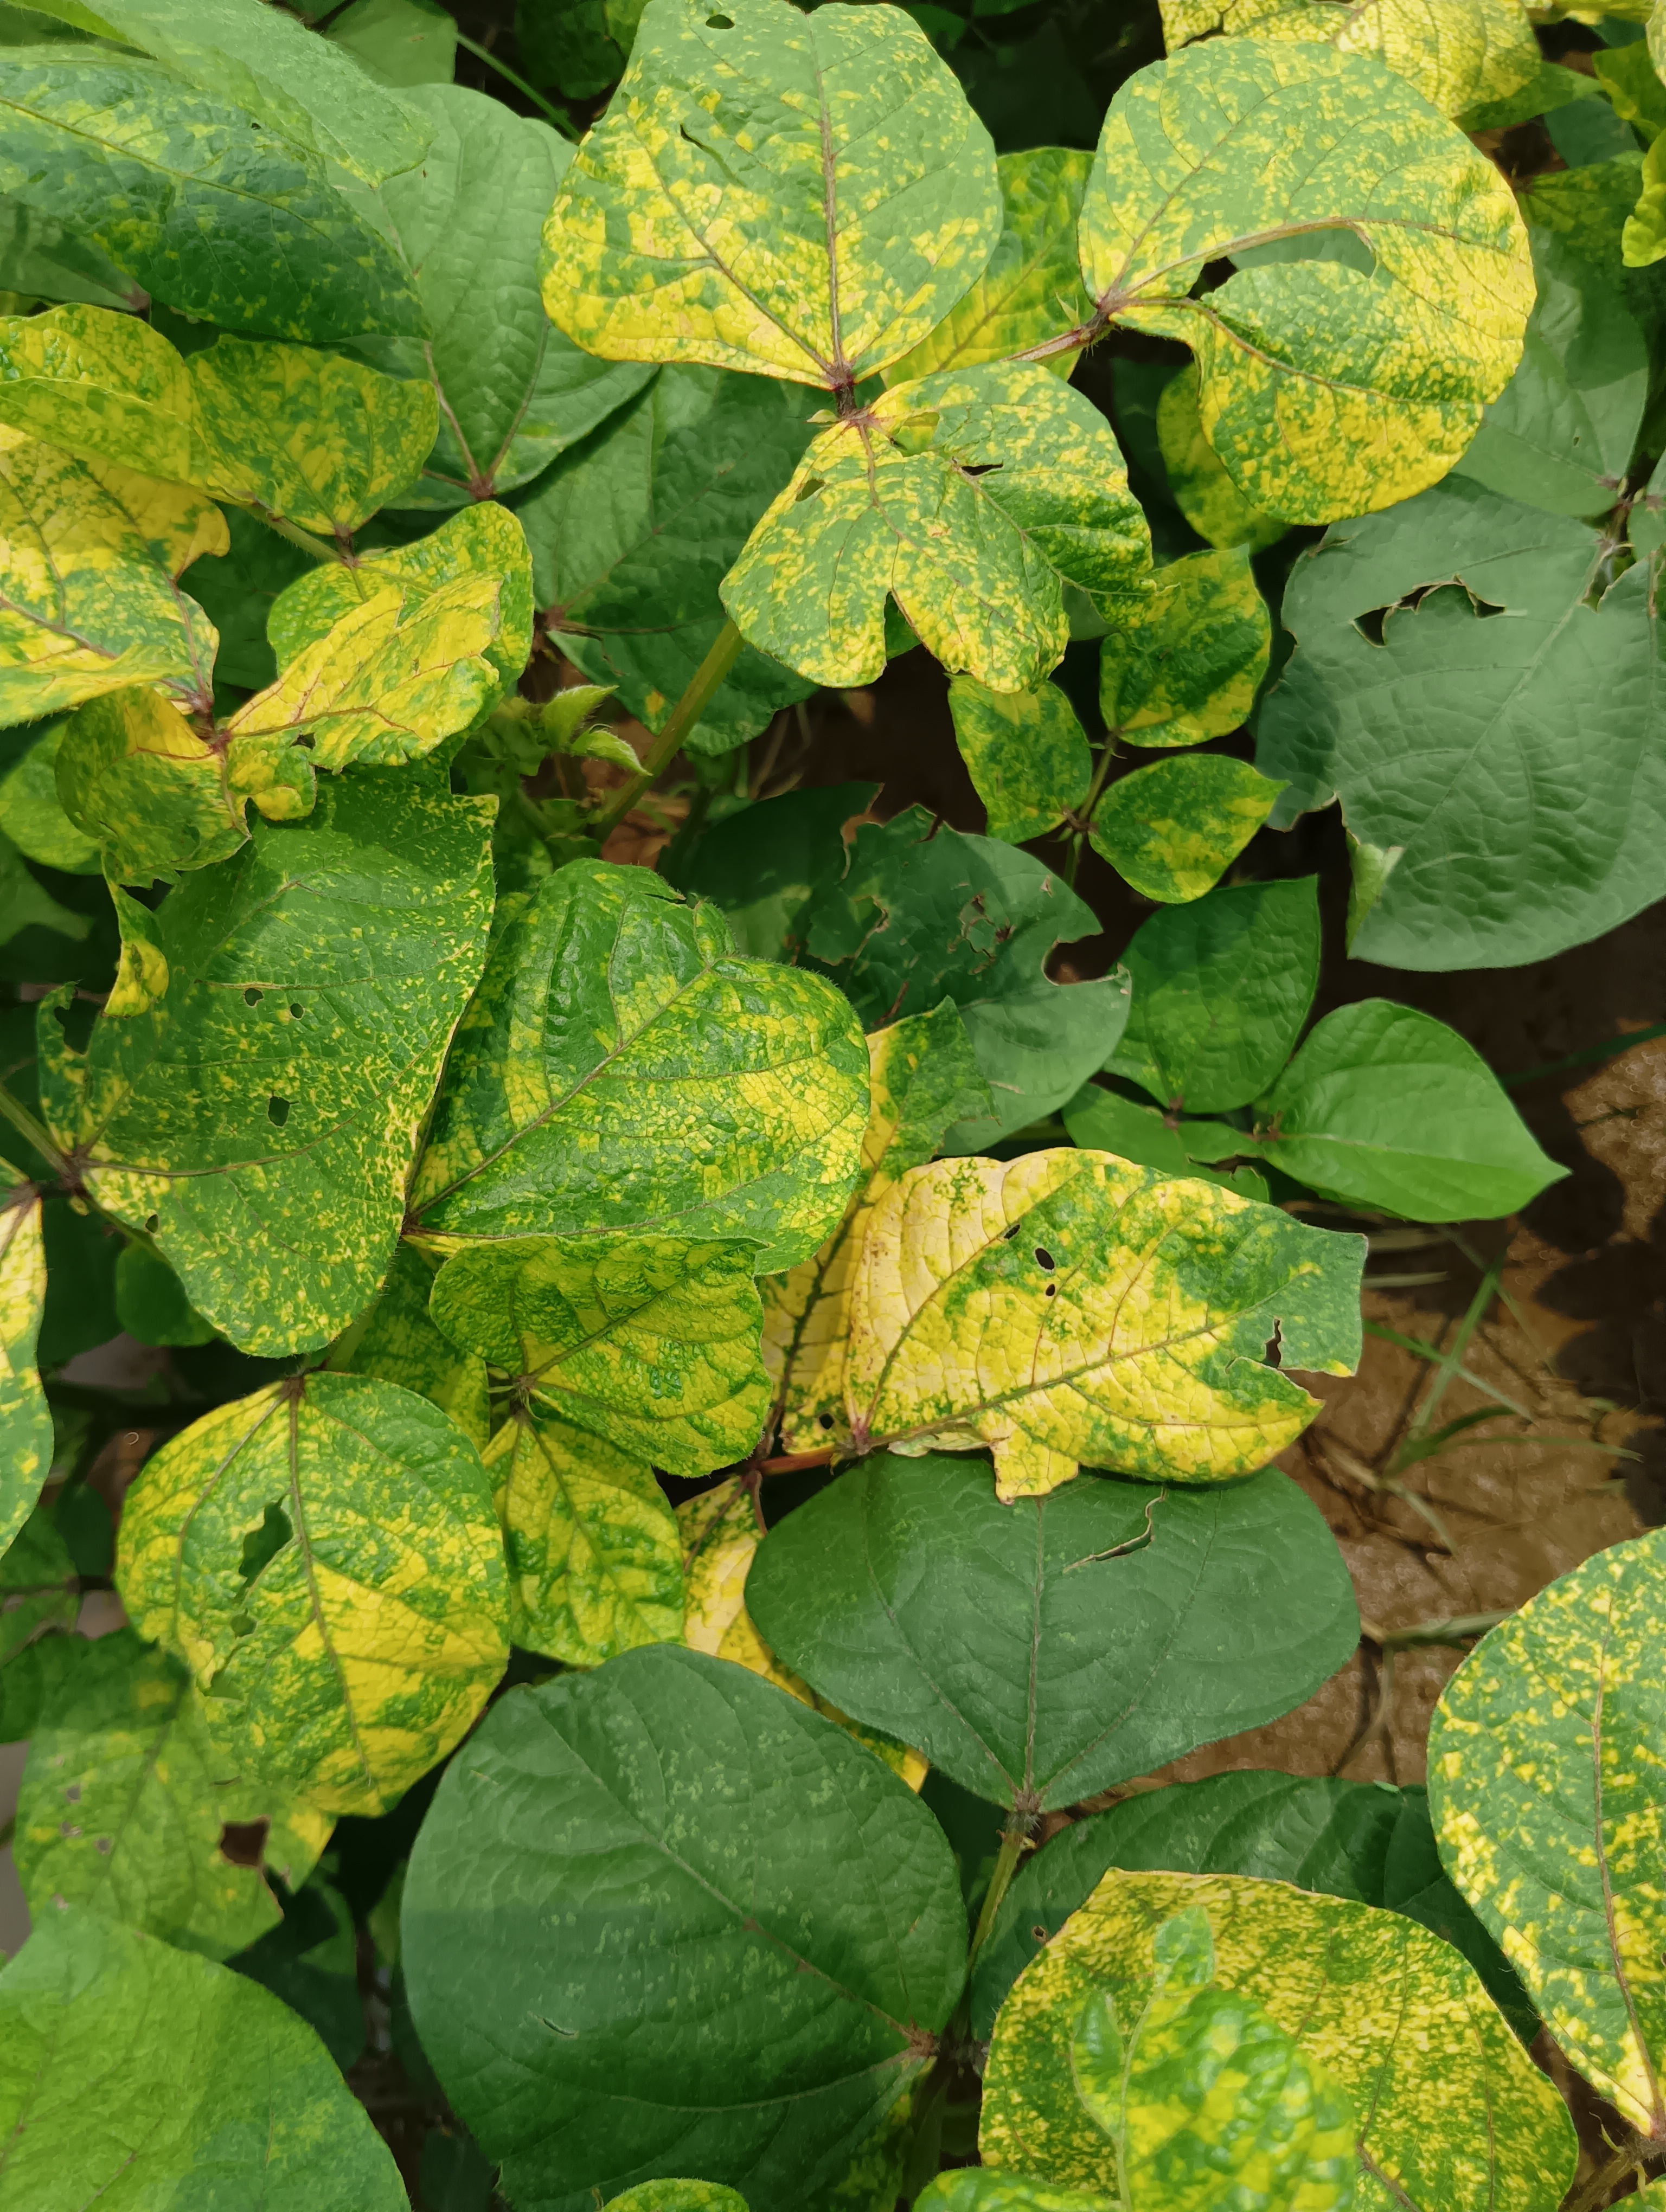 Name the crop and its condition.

mungbean, yellow mosaic
